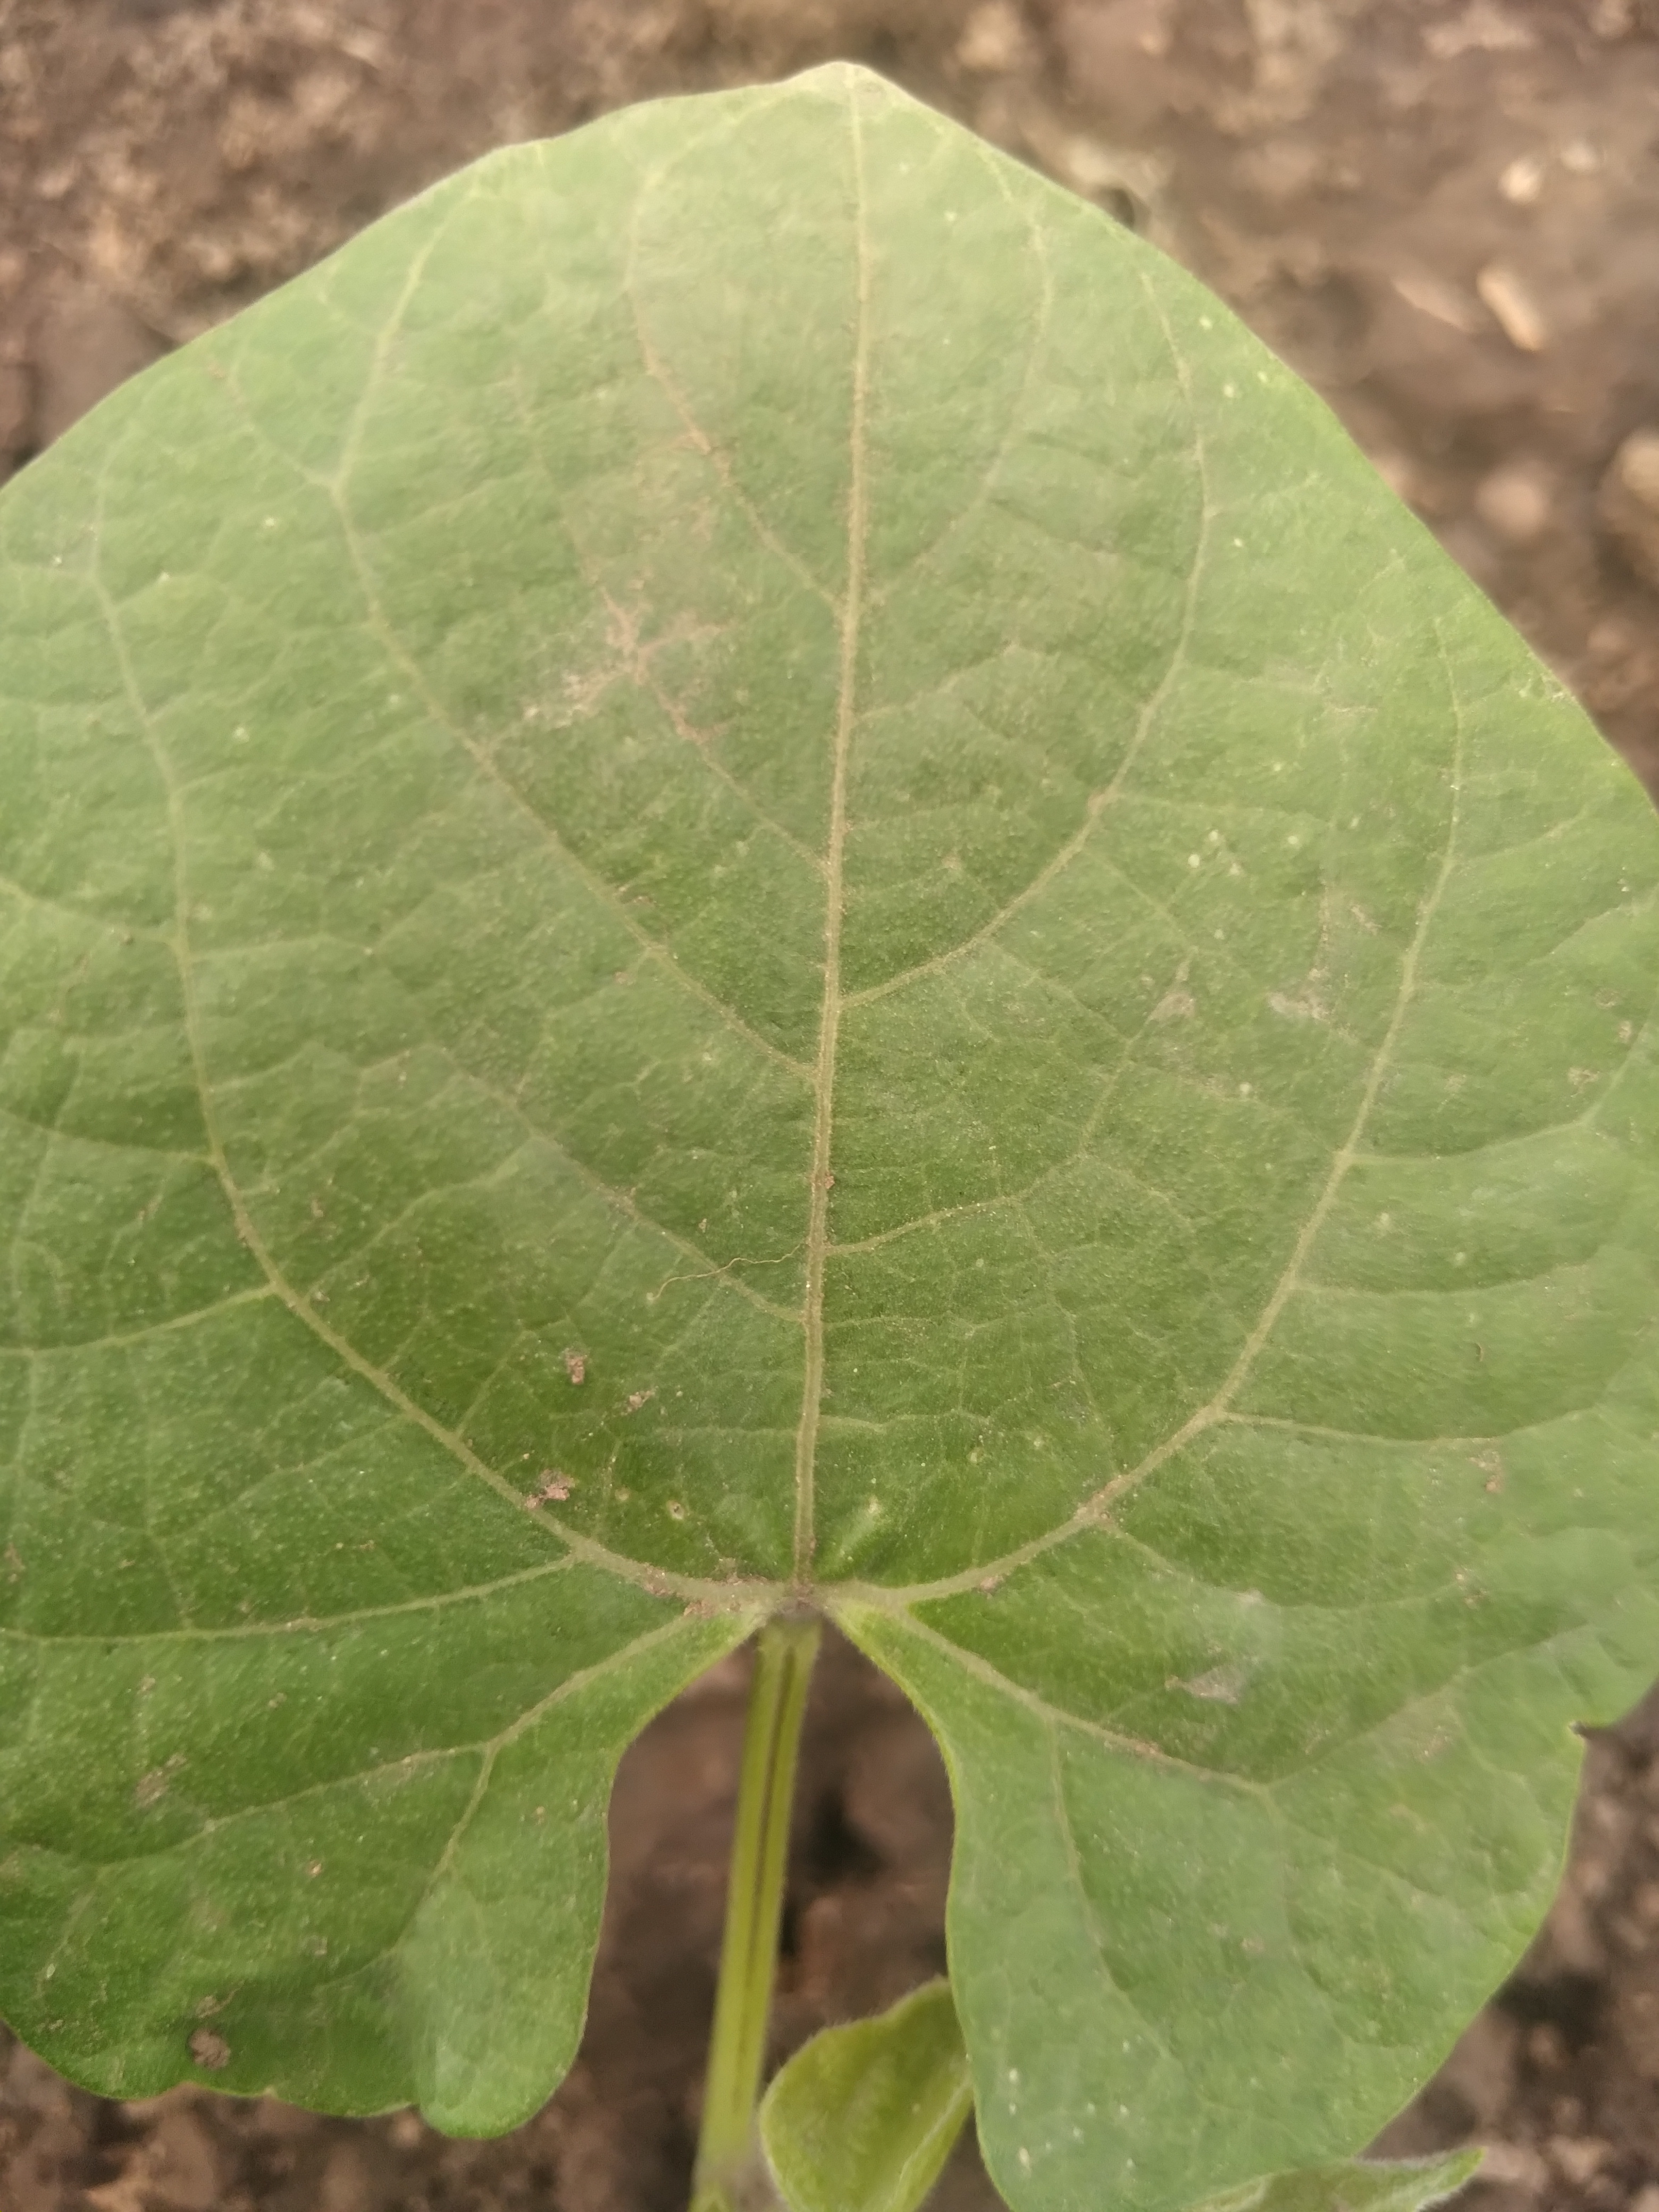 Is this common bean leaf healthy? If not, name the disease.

healthy
